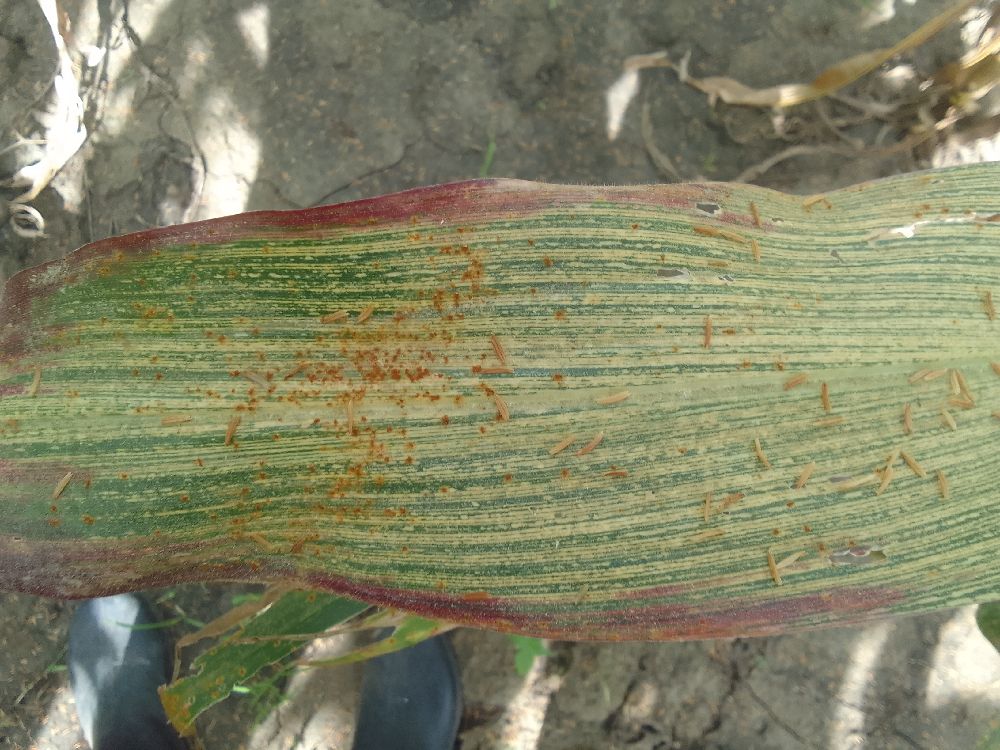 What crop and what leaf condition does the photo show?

maize, maize streak virus
